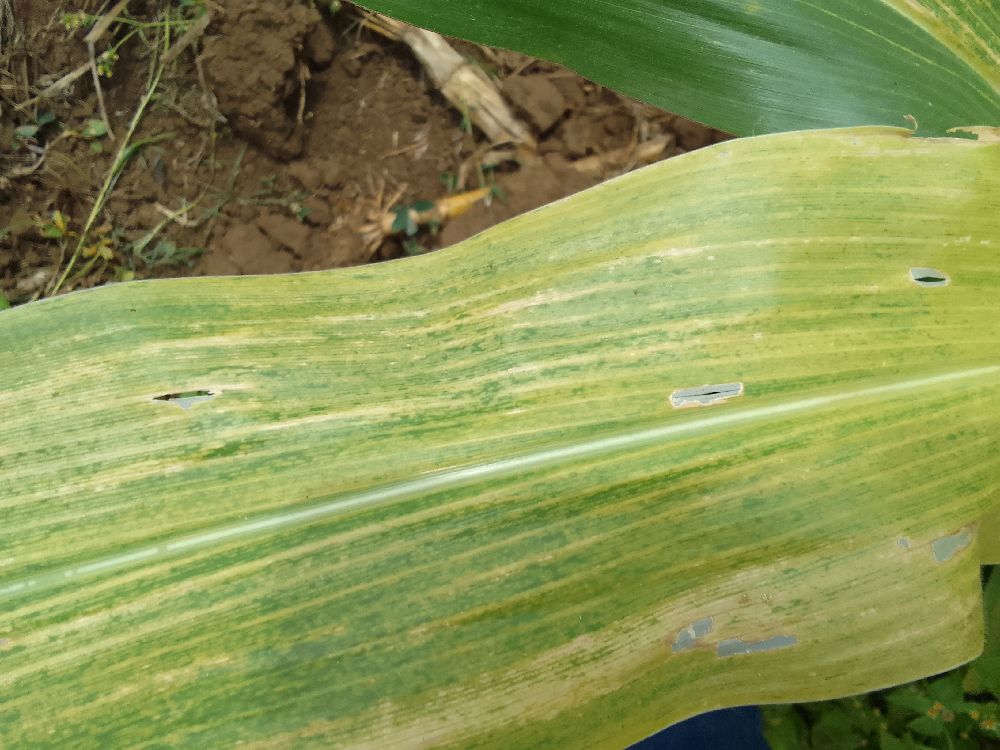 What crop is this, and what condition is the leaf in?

maize, maize lethal necrosis
